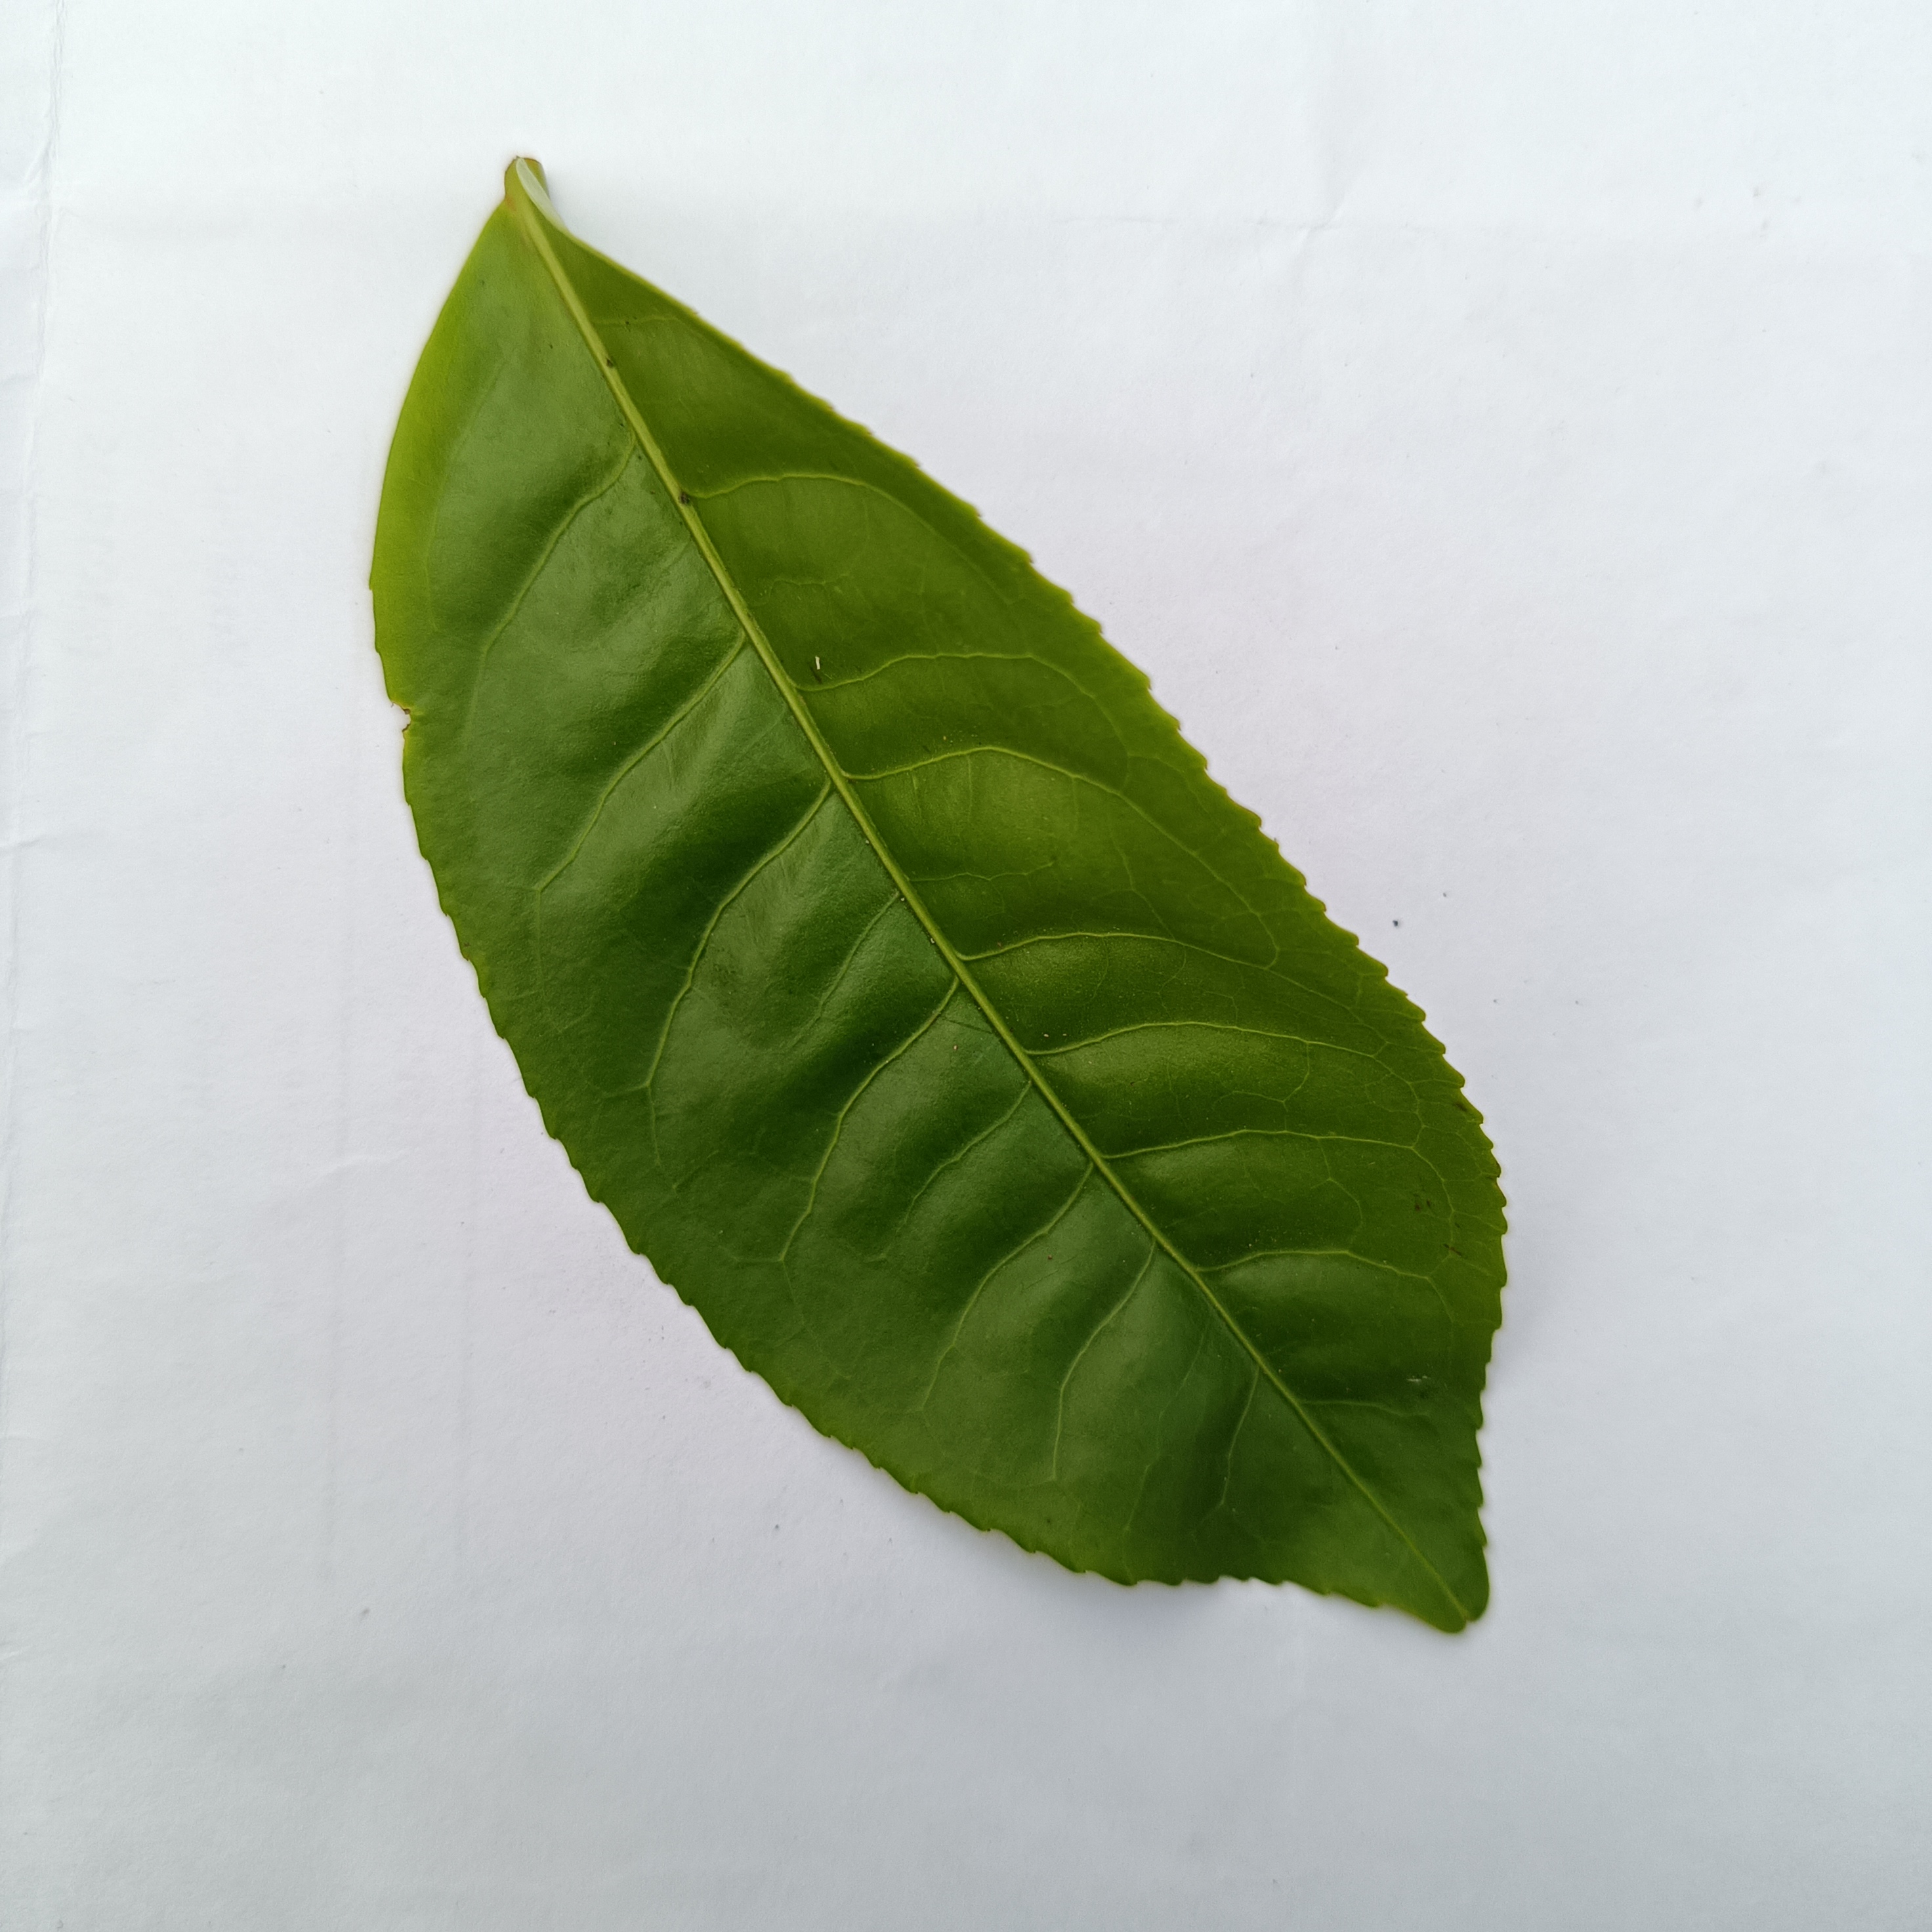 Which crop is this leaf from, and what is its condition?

tea, healthy
